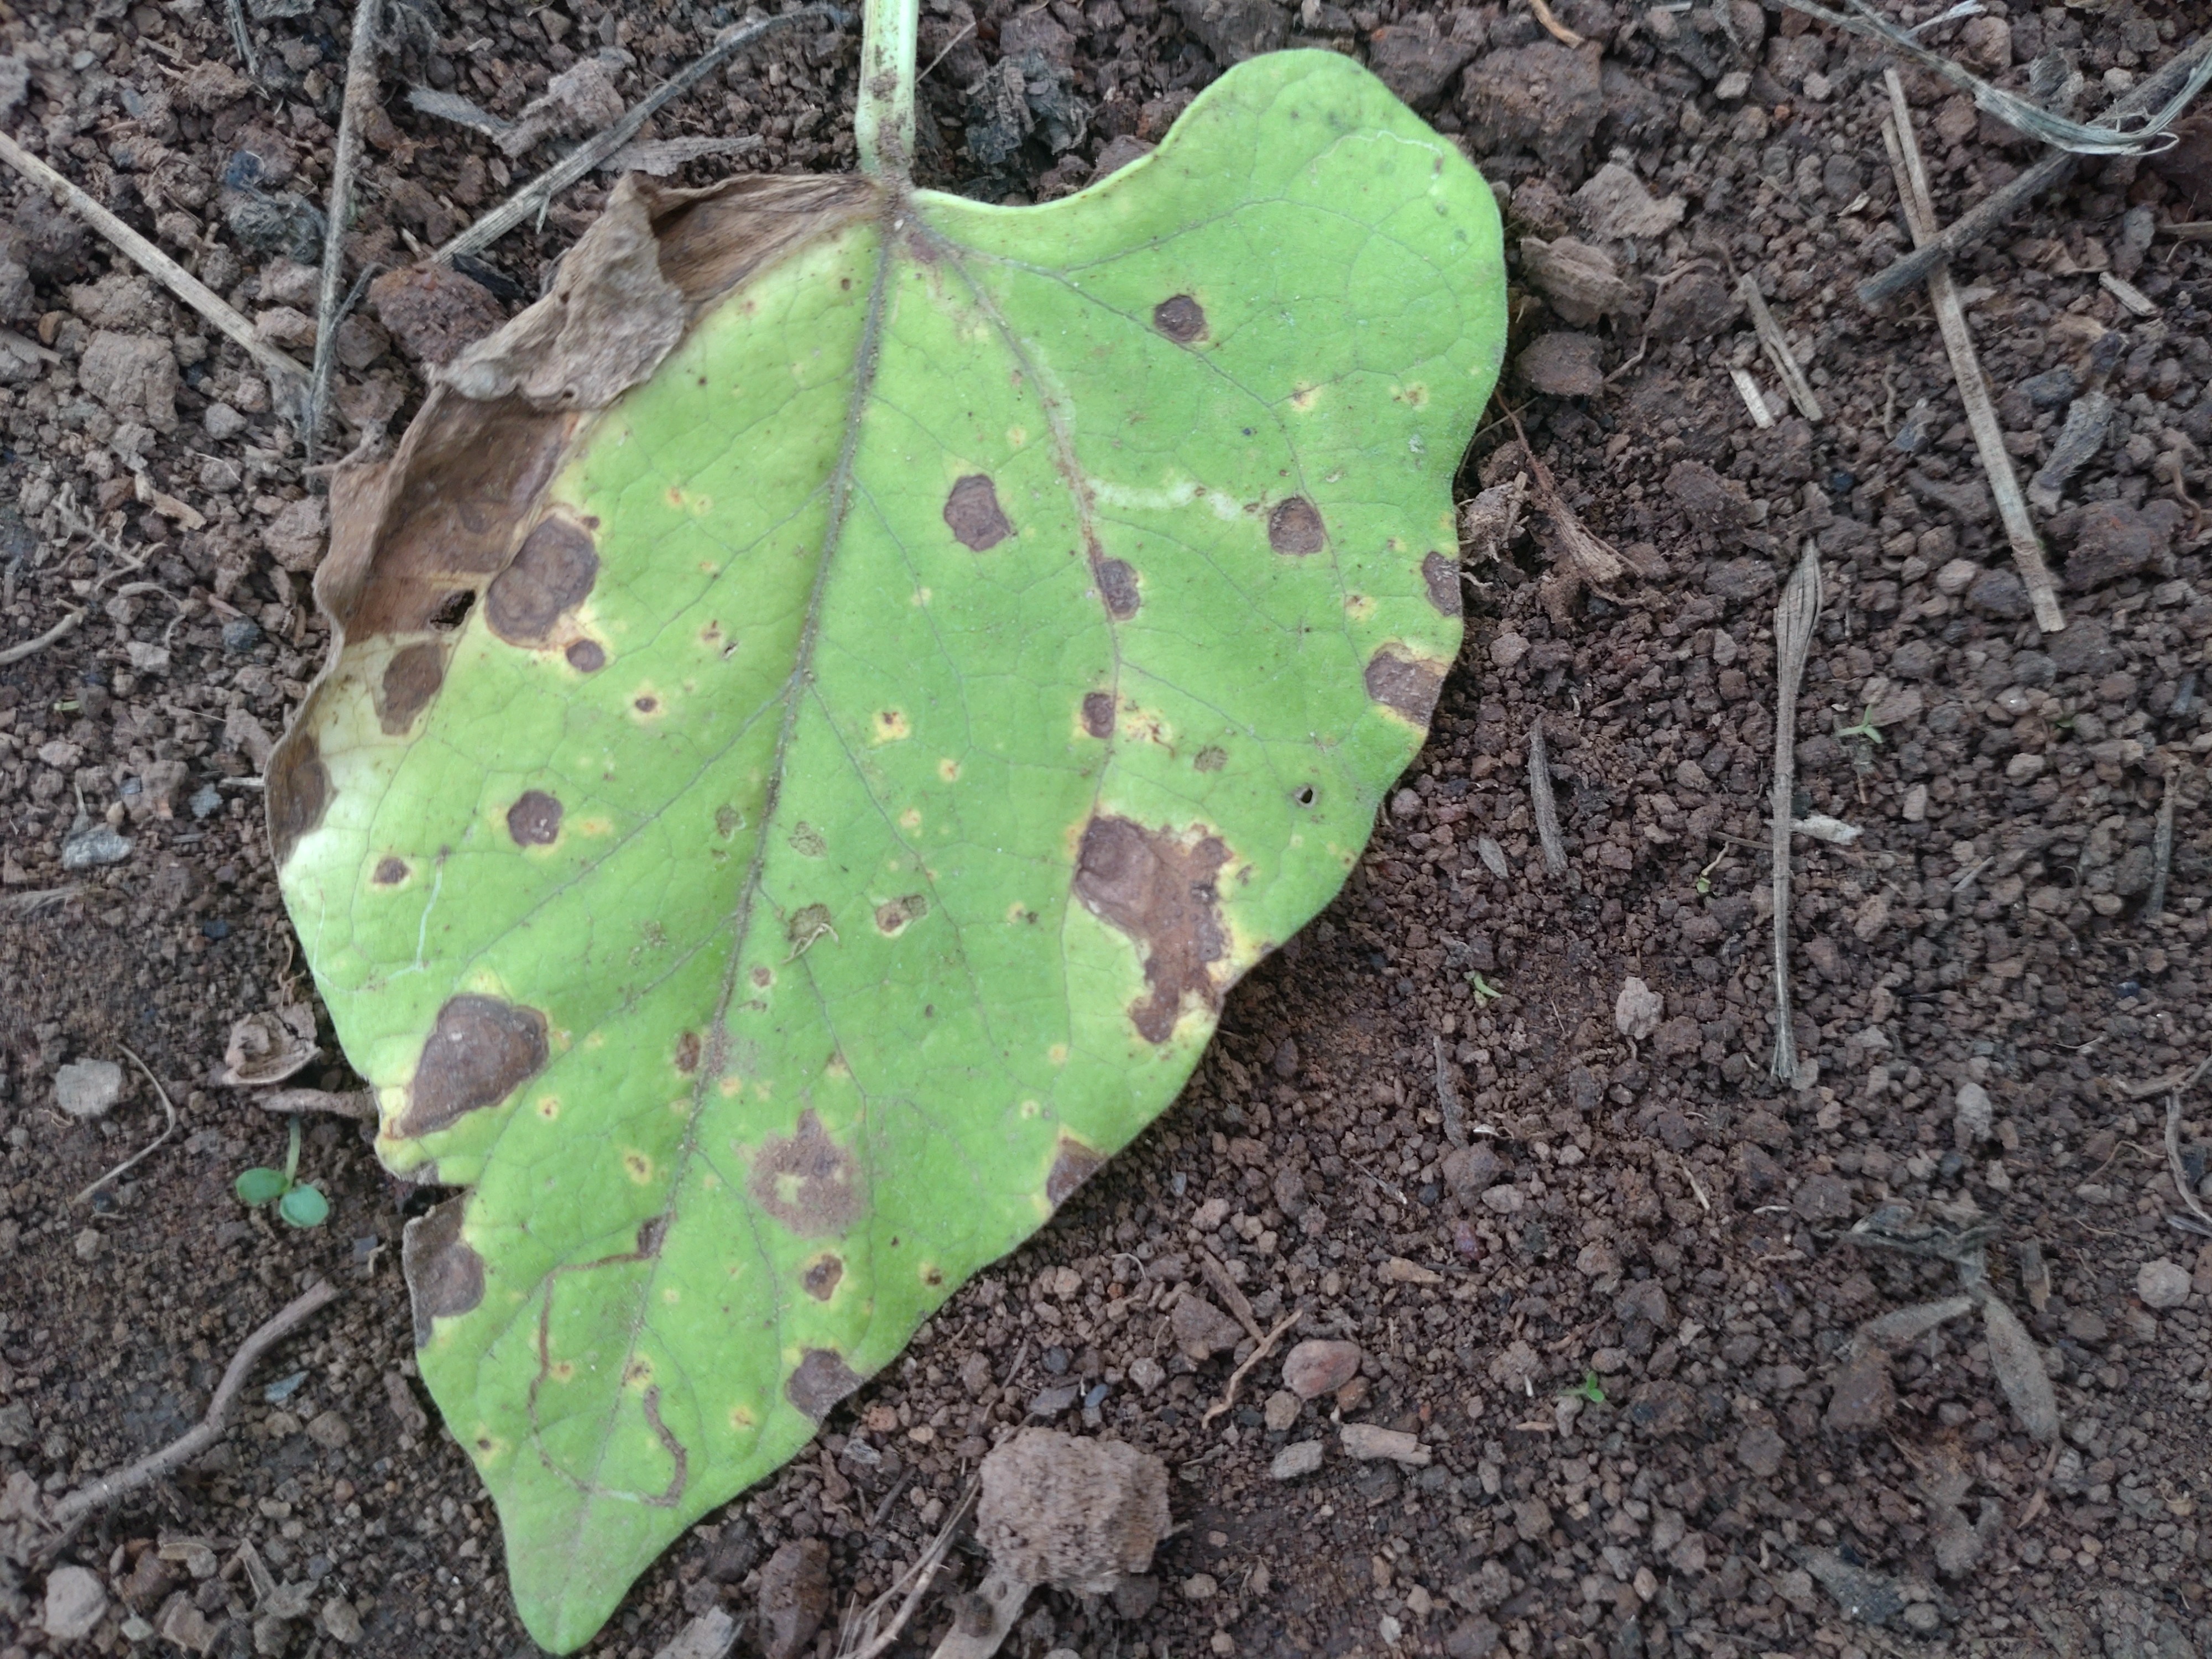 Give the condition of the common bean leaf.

rust
